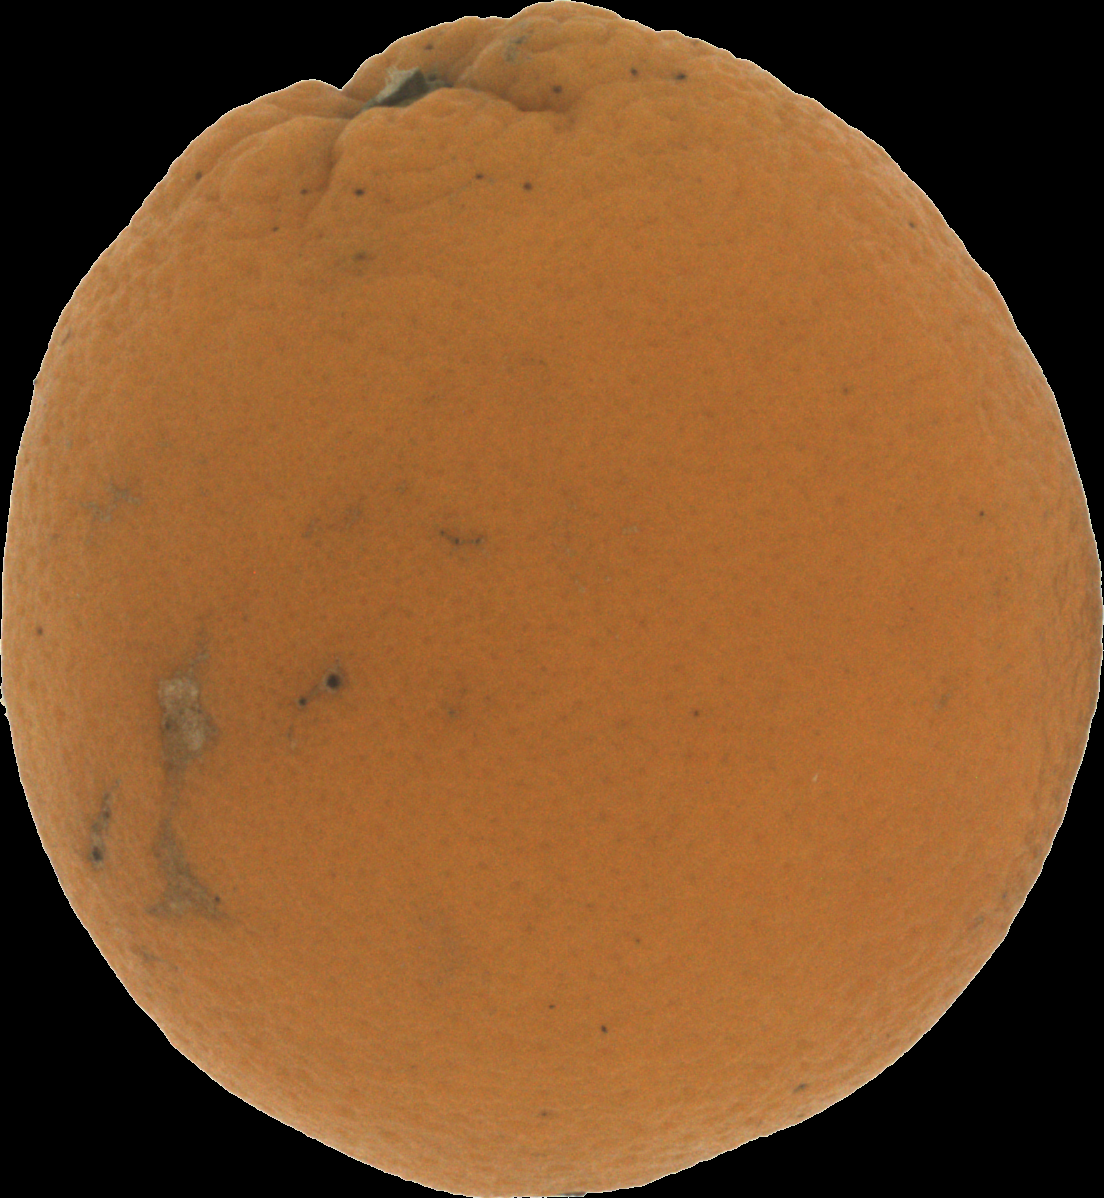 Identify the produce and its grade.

orange, bad
